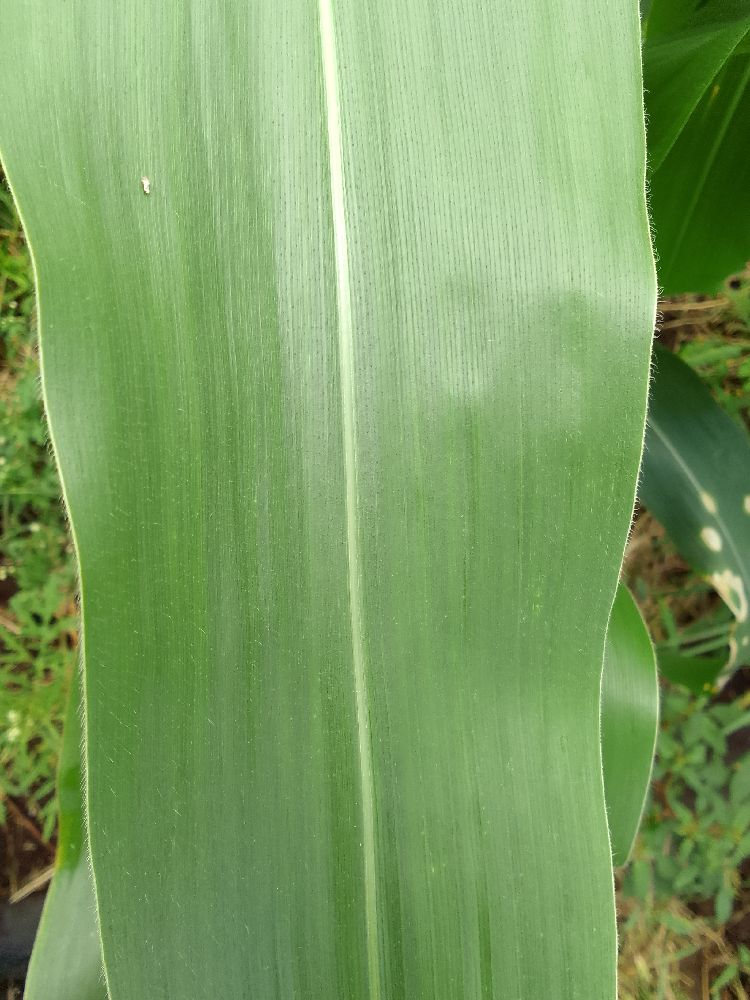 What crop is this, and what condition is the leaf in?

maize, healthy
